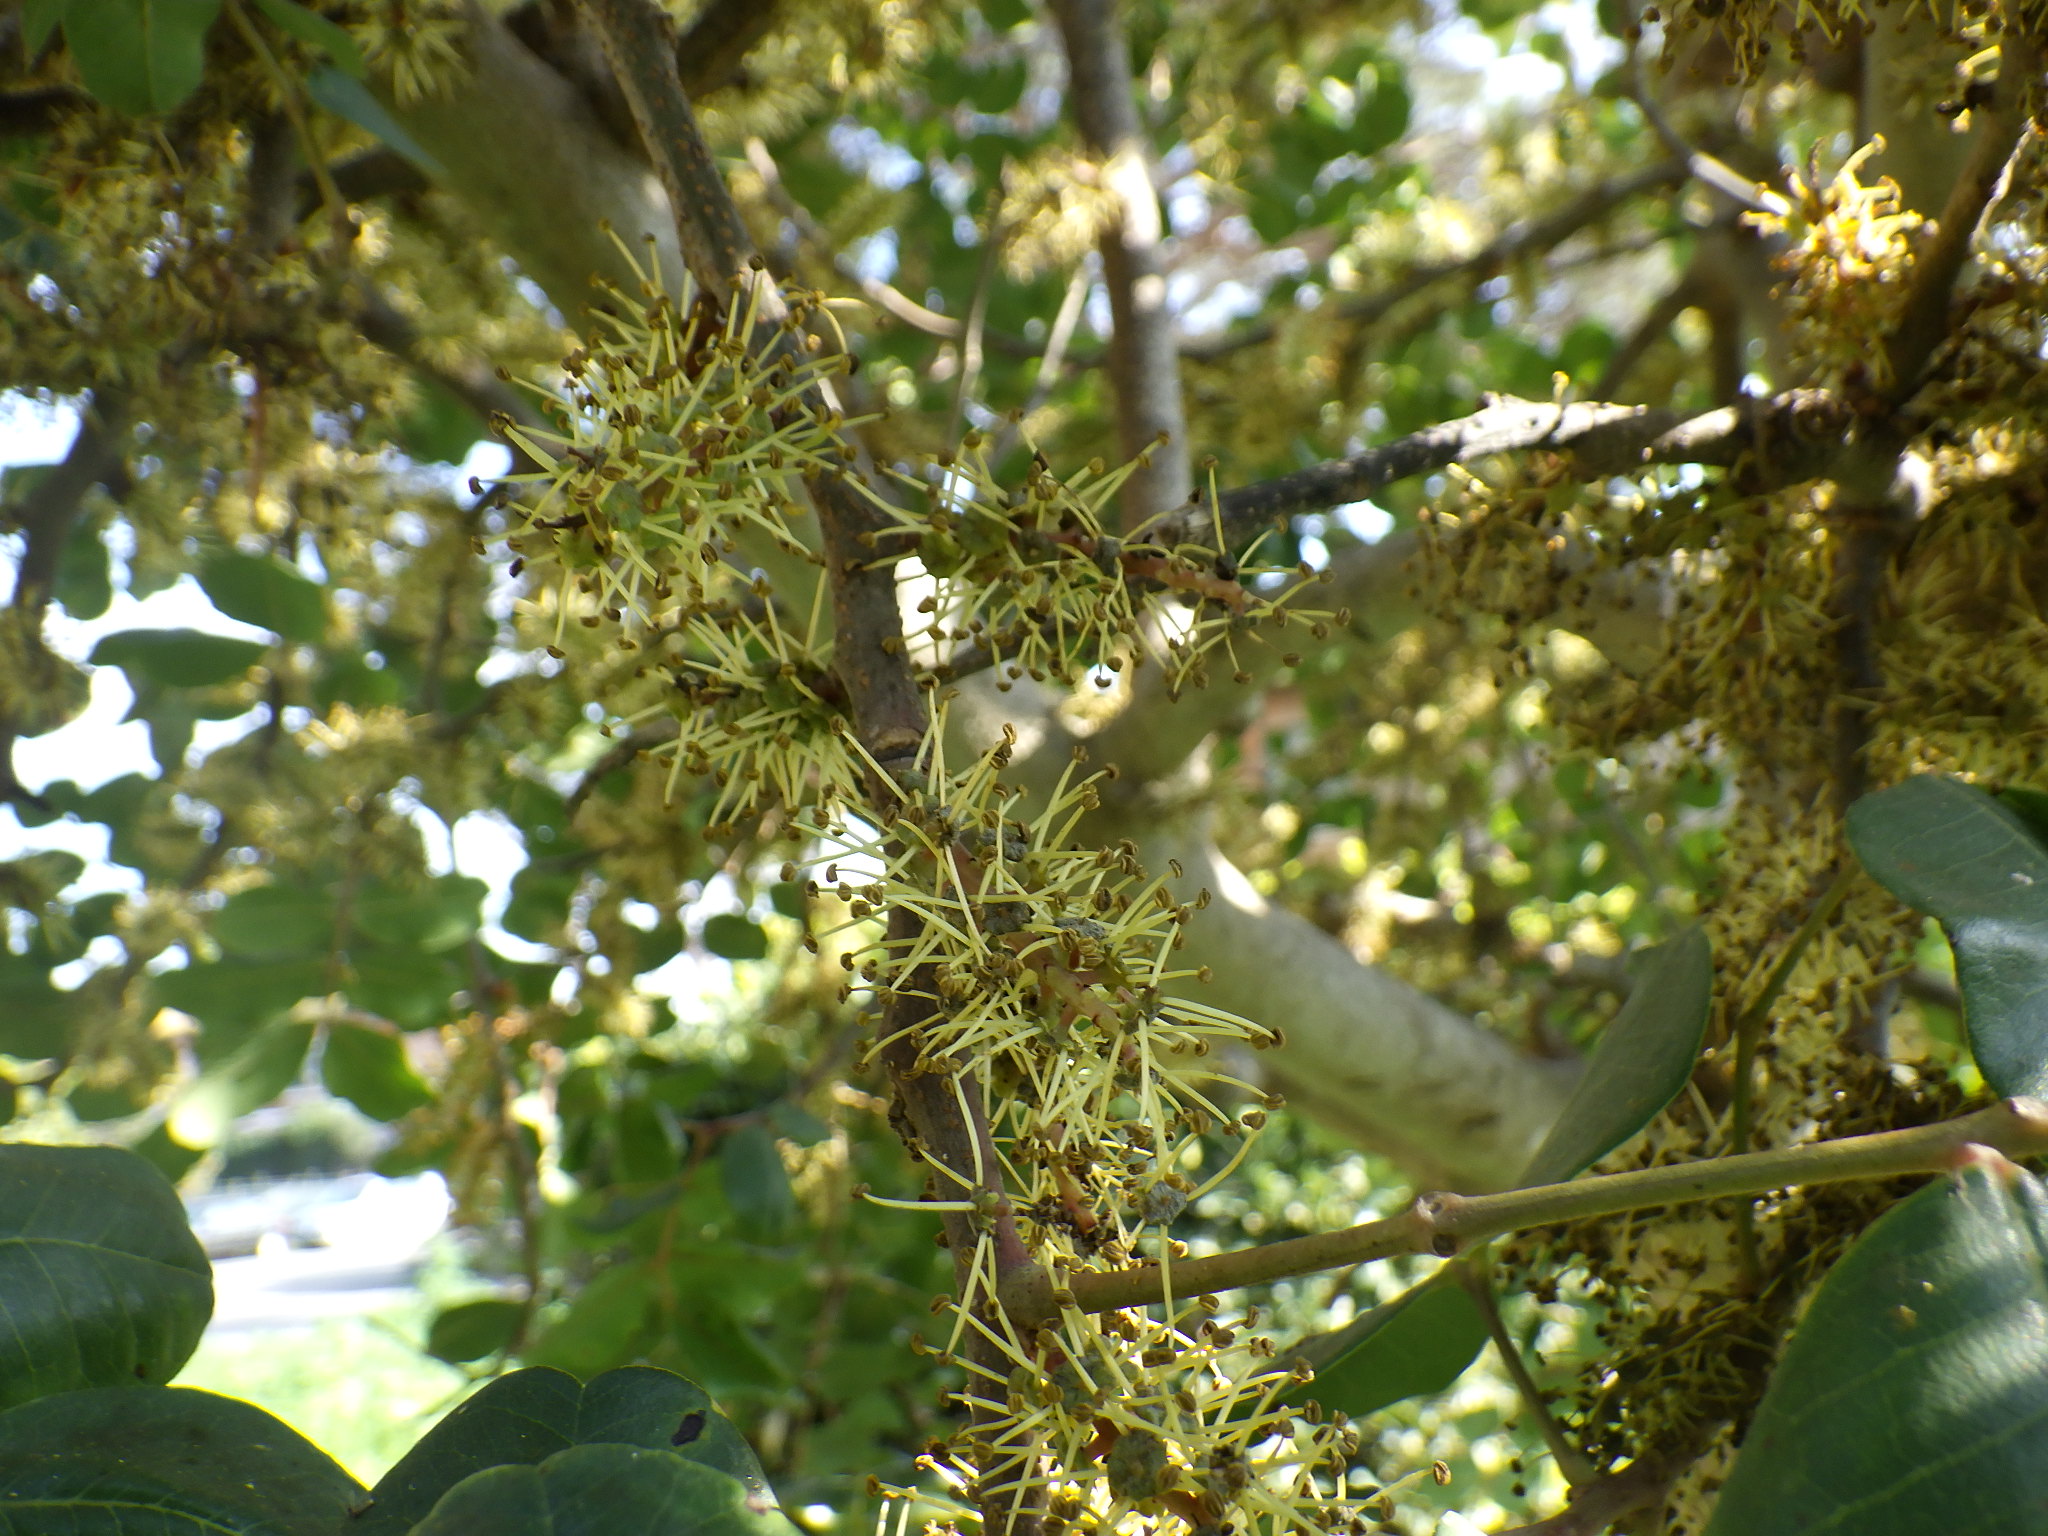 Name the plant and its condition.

carob, healthy
